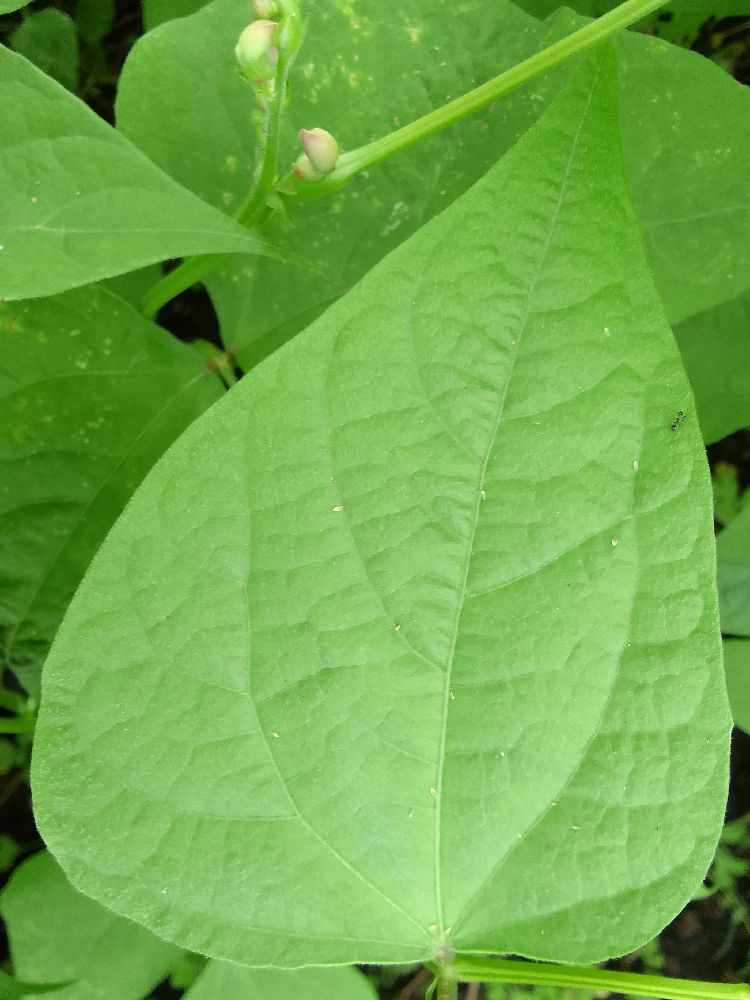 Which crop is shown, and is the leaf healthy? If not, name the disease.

common bean, healthy
